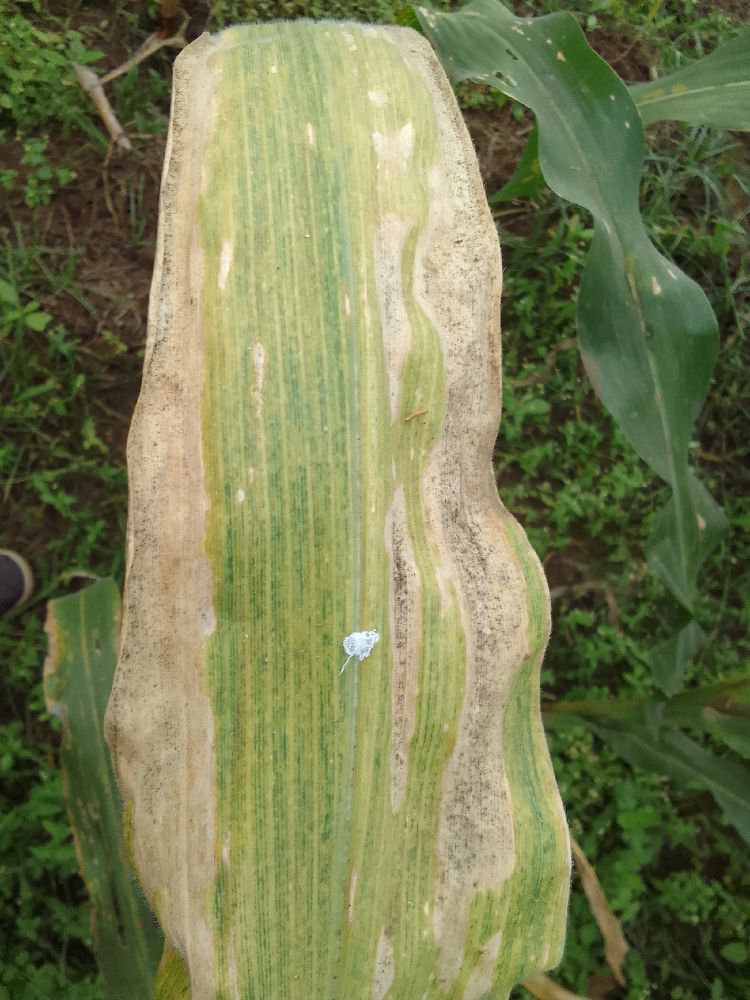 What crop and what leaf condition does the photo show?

maize, maize lethal necrosis
